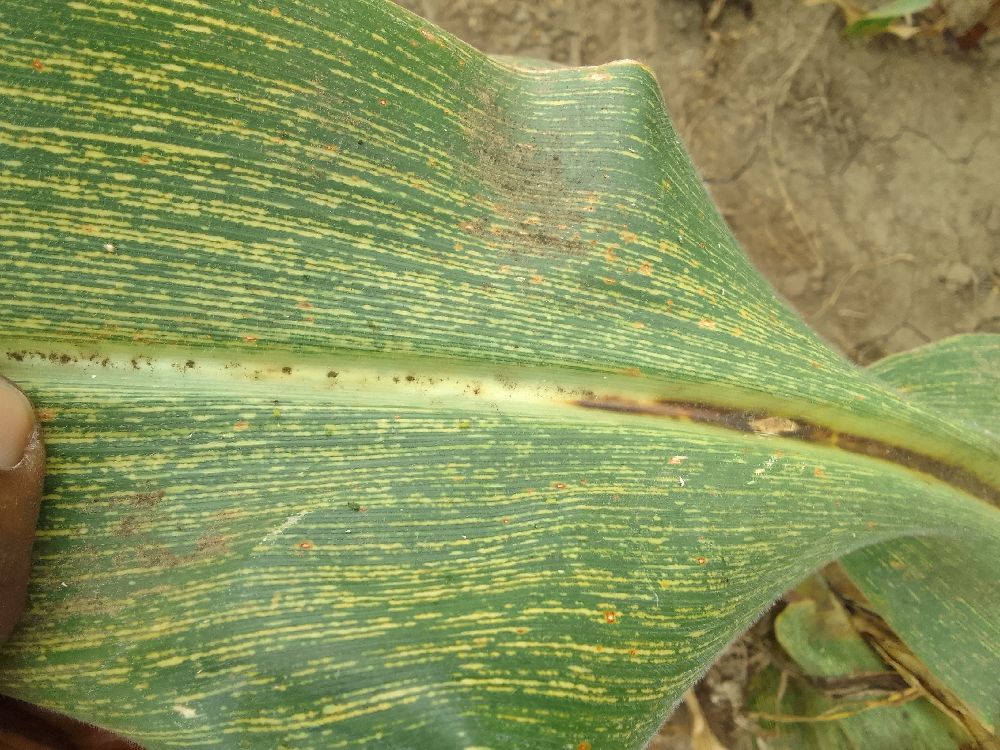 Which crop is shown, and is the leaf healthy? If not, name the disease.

maize, maize streak virus
